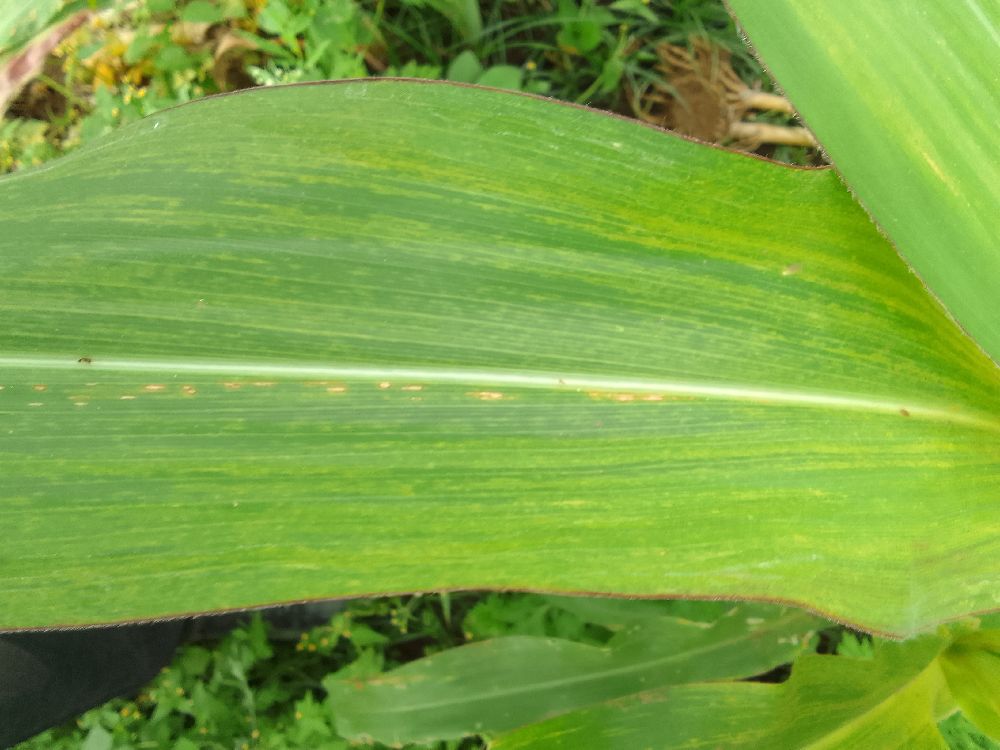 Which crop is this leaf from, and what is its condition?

maize, maize lethal necrosis
